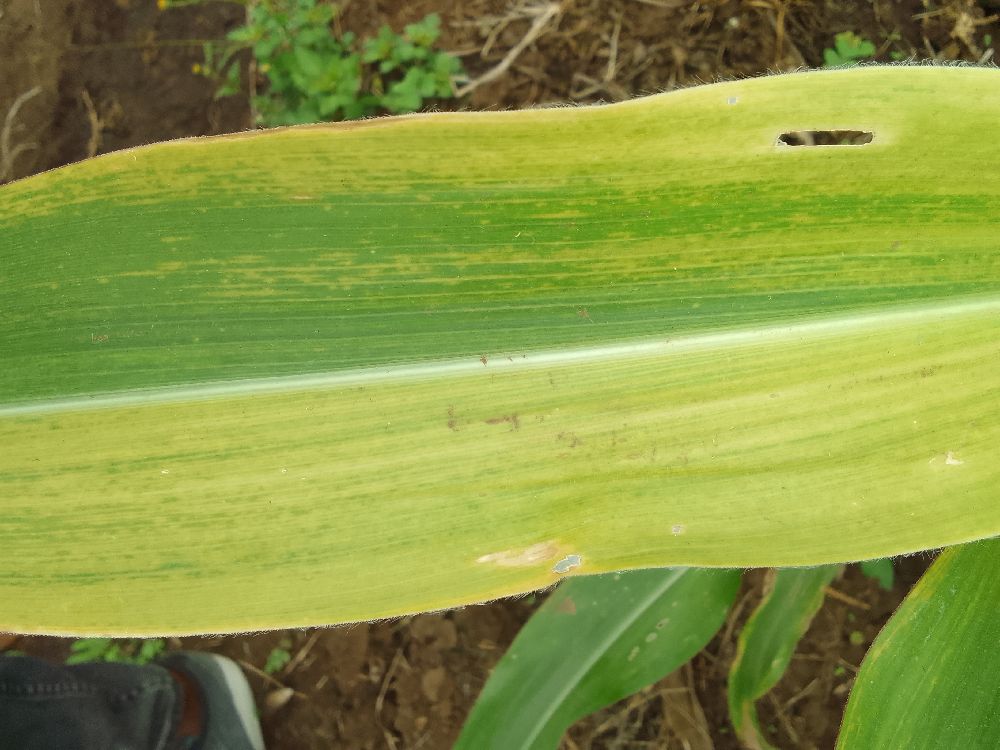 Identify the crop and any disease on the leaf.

maize, maize lethal necrosis
